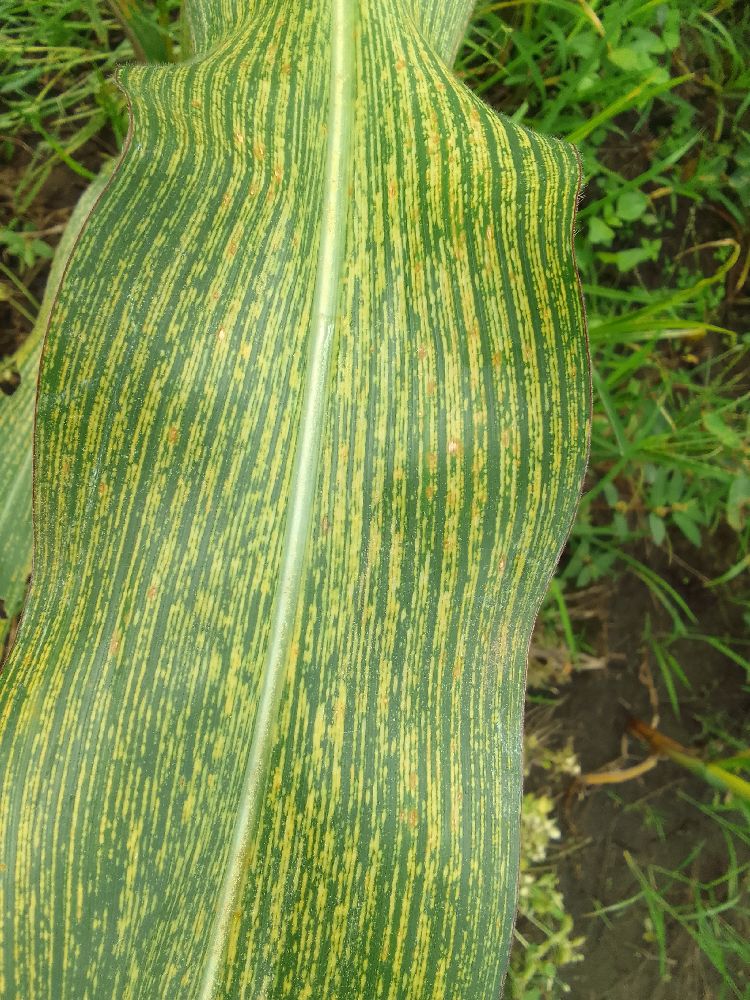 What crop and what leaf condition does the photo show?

maize, maize streak virus
